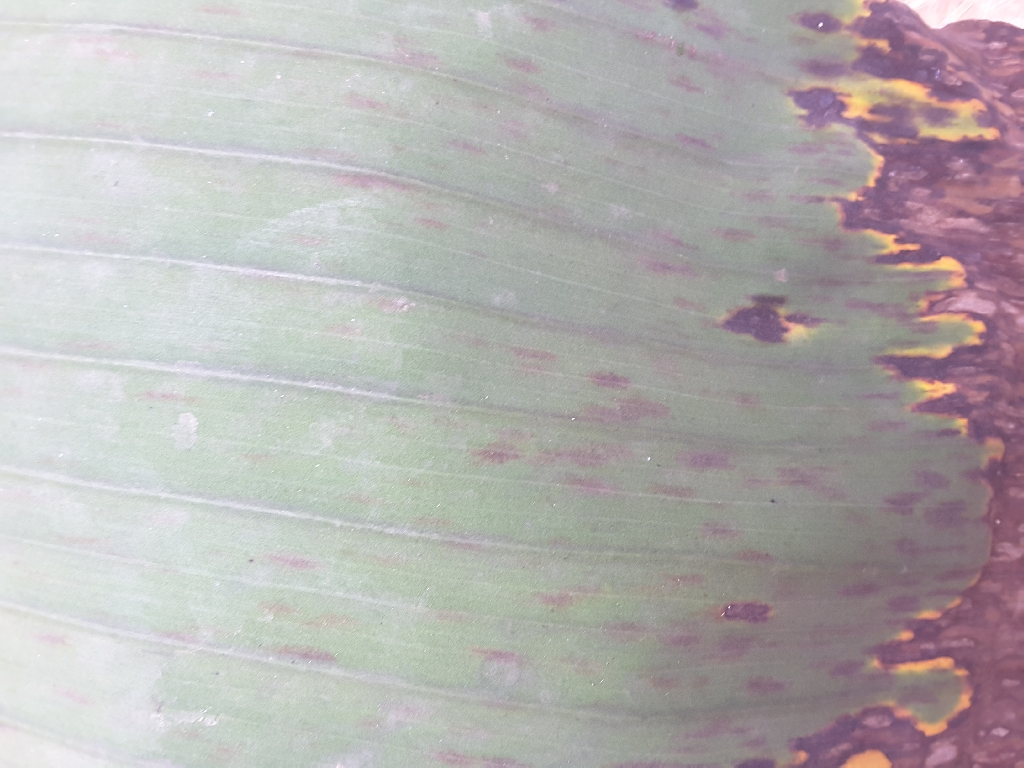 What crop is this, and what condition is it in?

banana, black sigatoka
